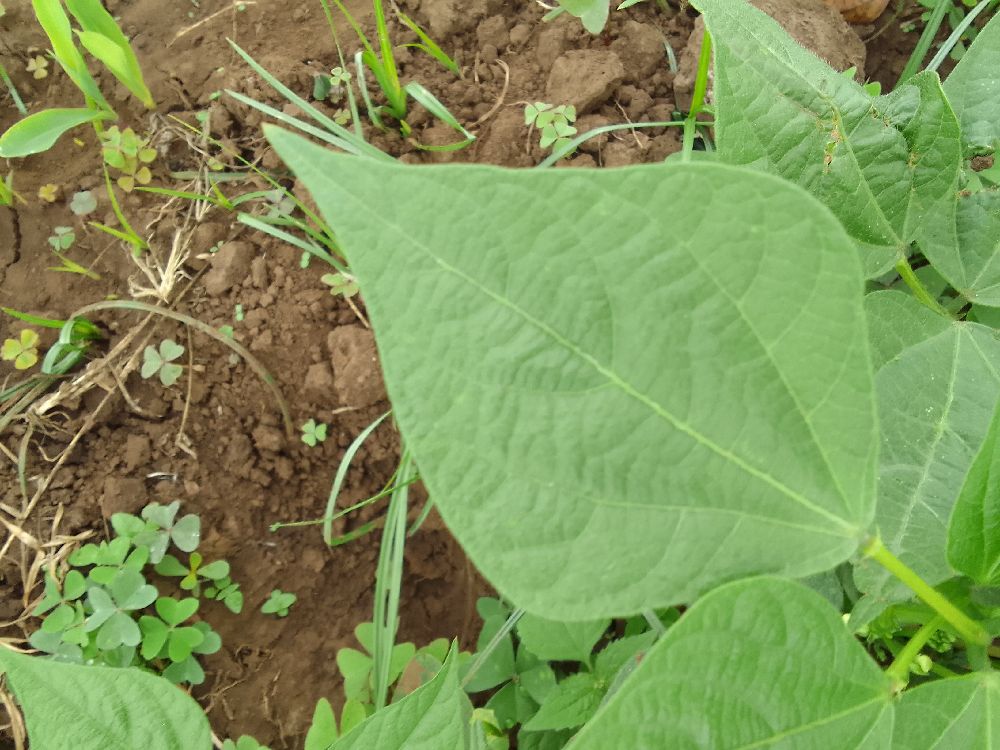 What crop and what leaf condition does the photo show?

common bean, healthy
